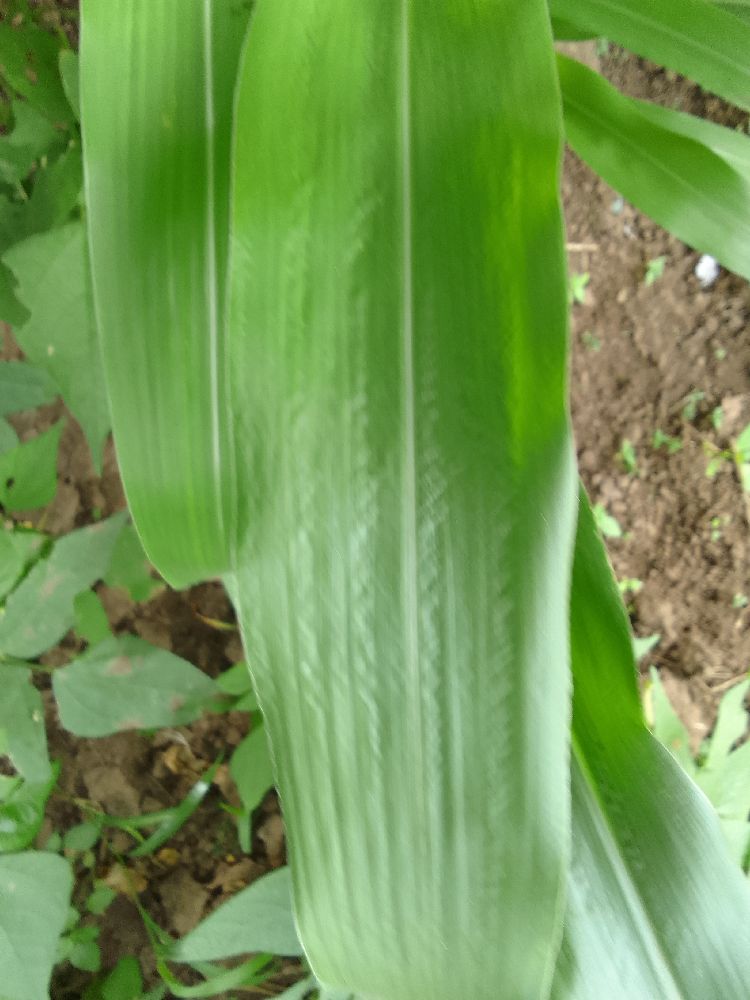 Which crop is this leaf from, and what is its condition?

maize, healthy
